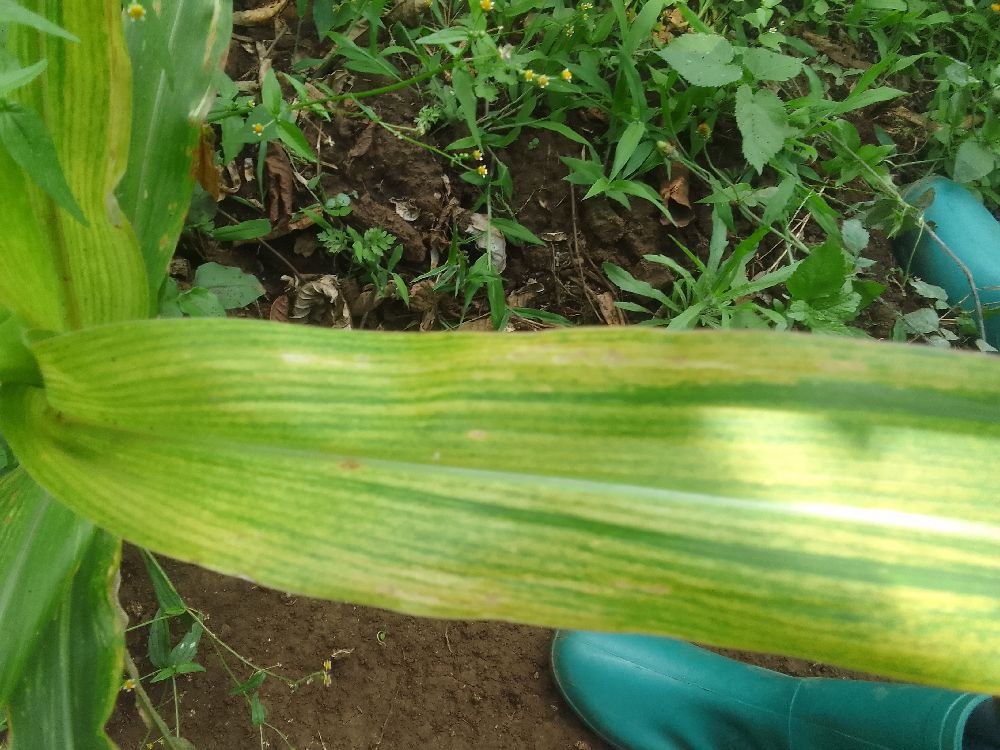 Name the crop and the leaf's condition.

maize, maize lethal necrosis
